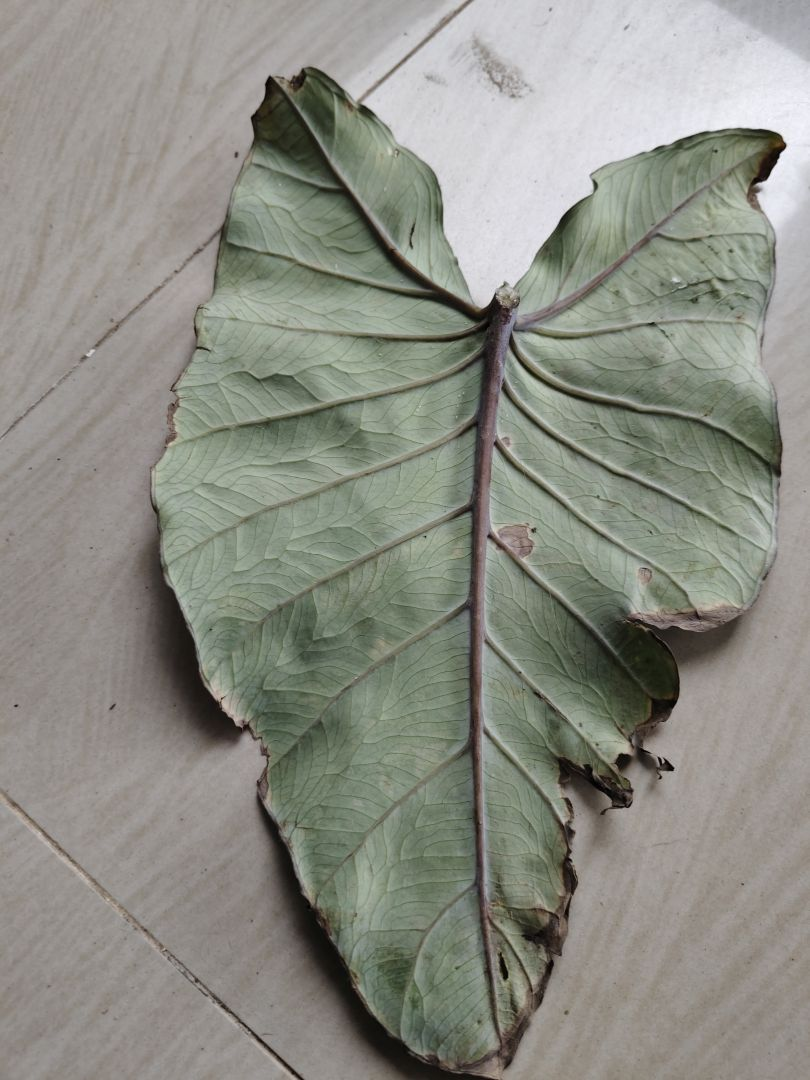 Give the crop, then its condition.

taro, leaf blight
